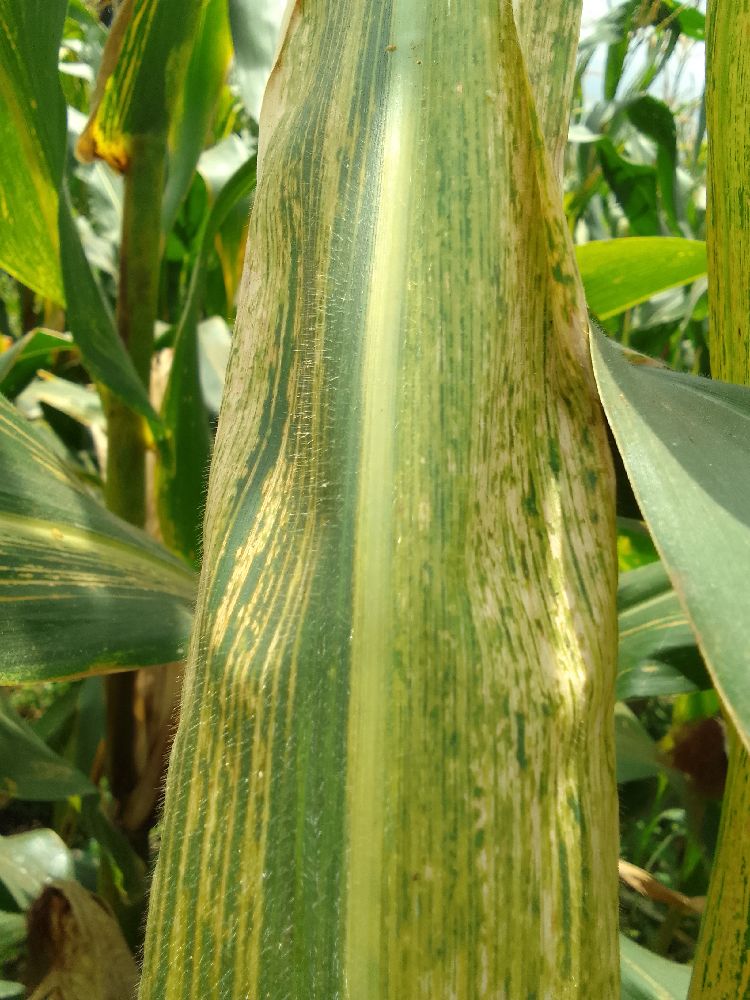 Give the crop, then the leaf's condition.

maize, maize lethal necrosis
